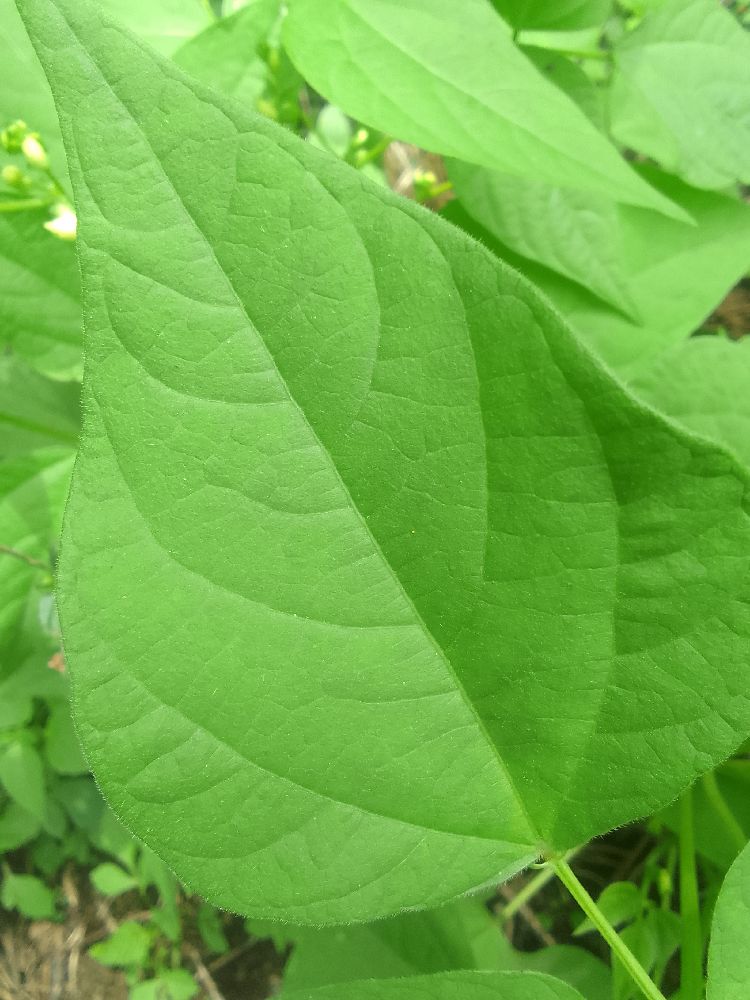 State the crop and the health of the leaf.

common bean, healthy
